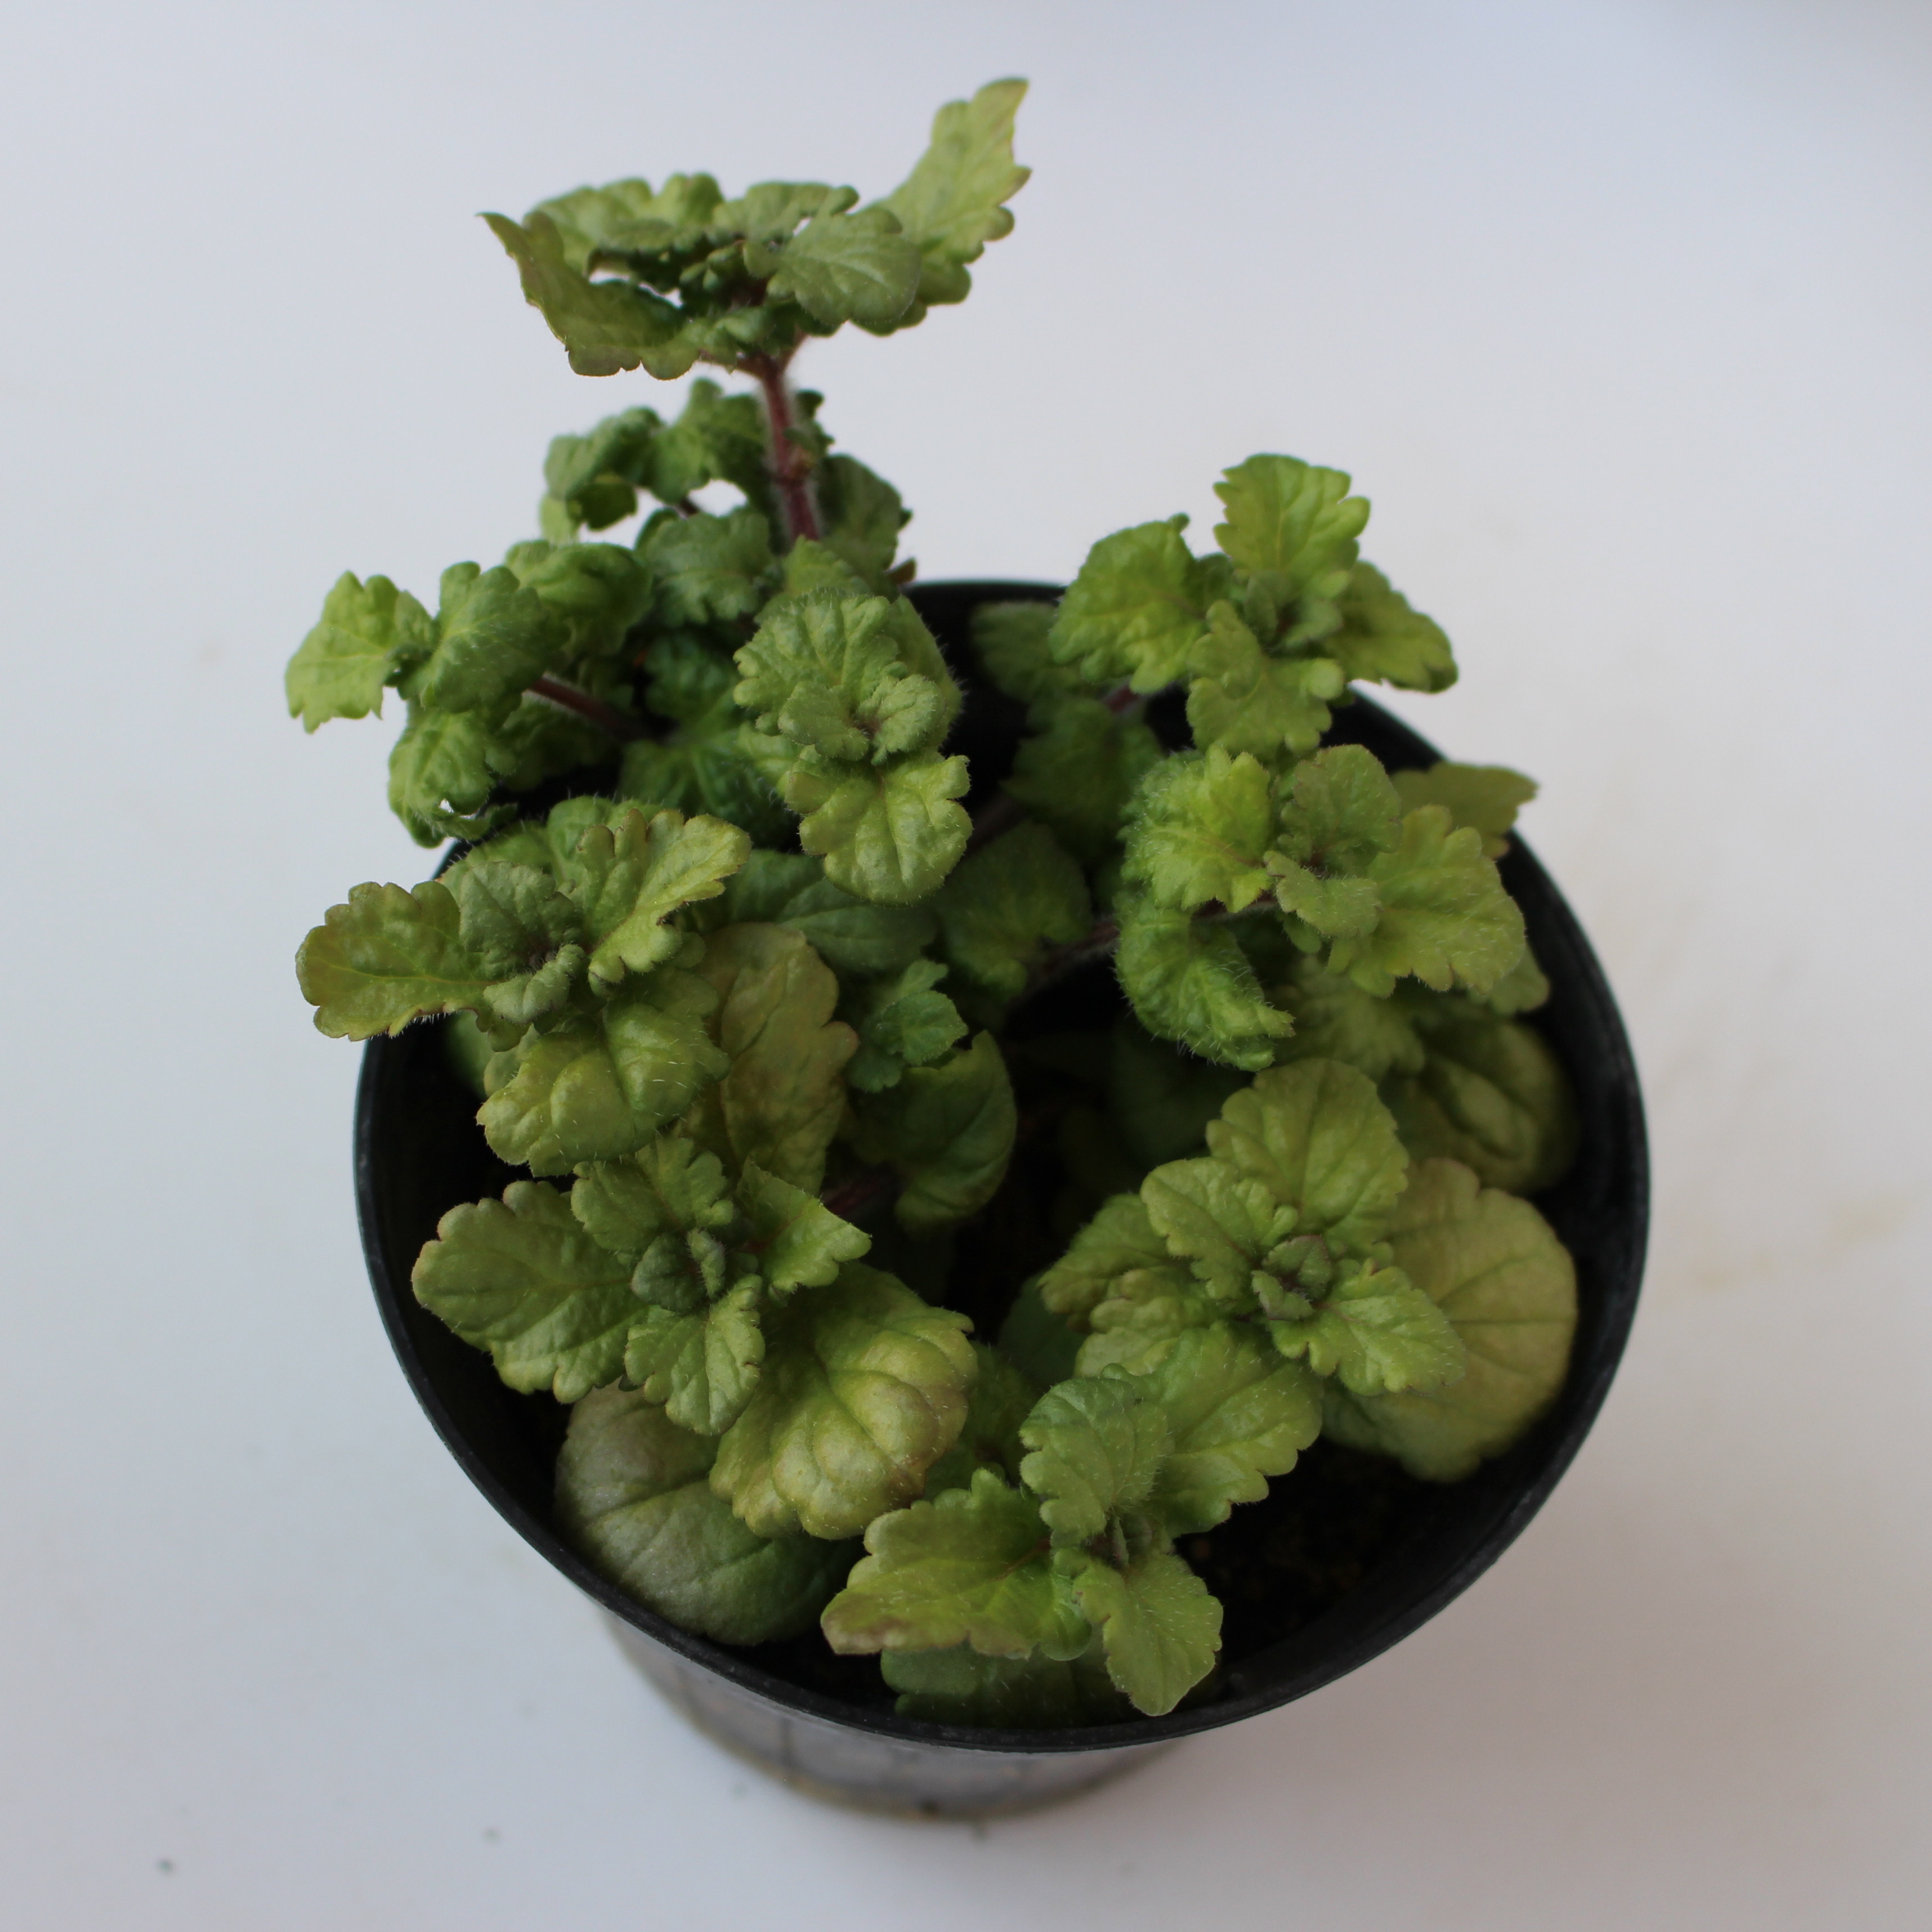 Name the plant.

Veronica persica
